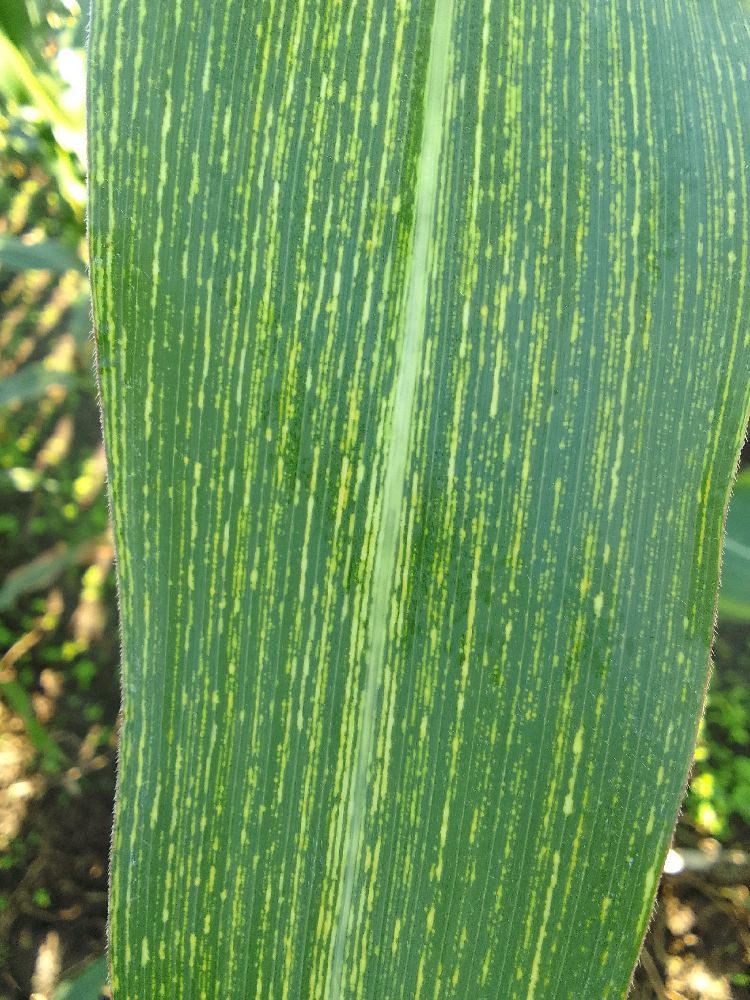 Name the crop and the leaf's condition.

maize, maize streak virus
